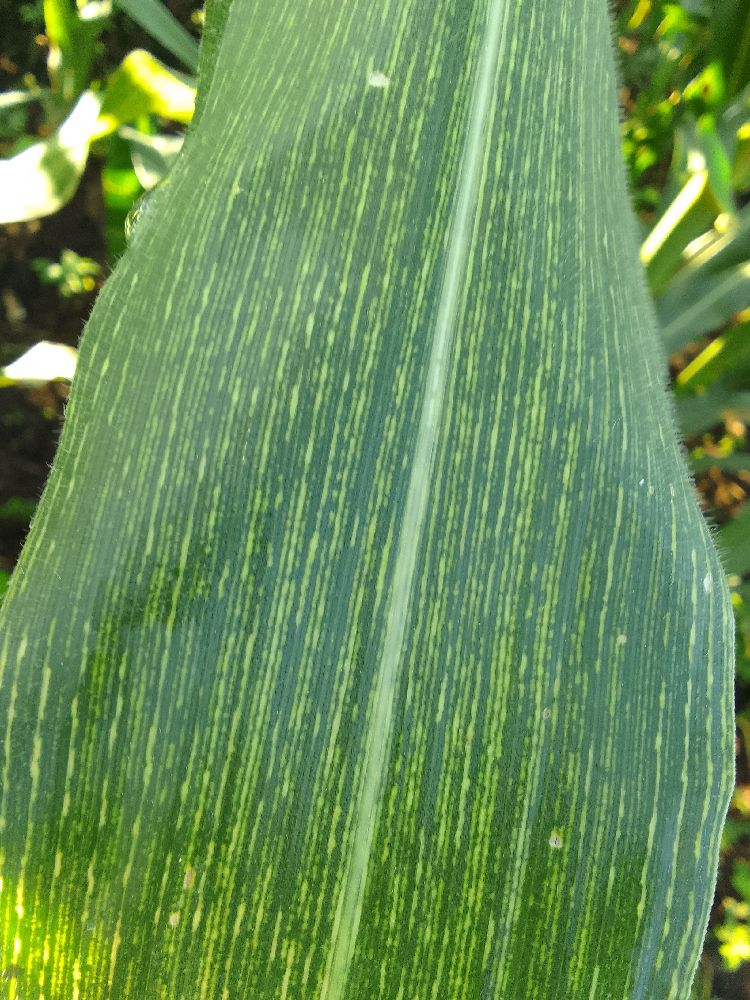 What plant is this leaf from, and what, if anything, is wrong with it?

maize, maize streak virus
